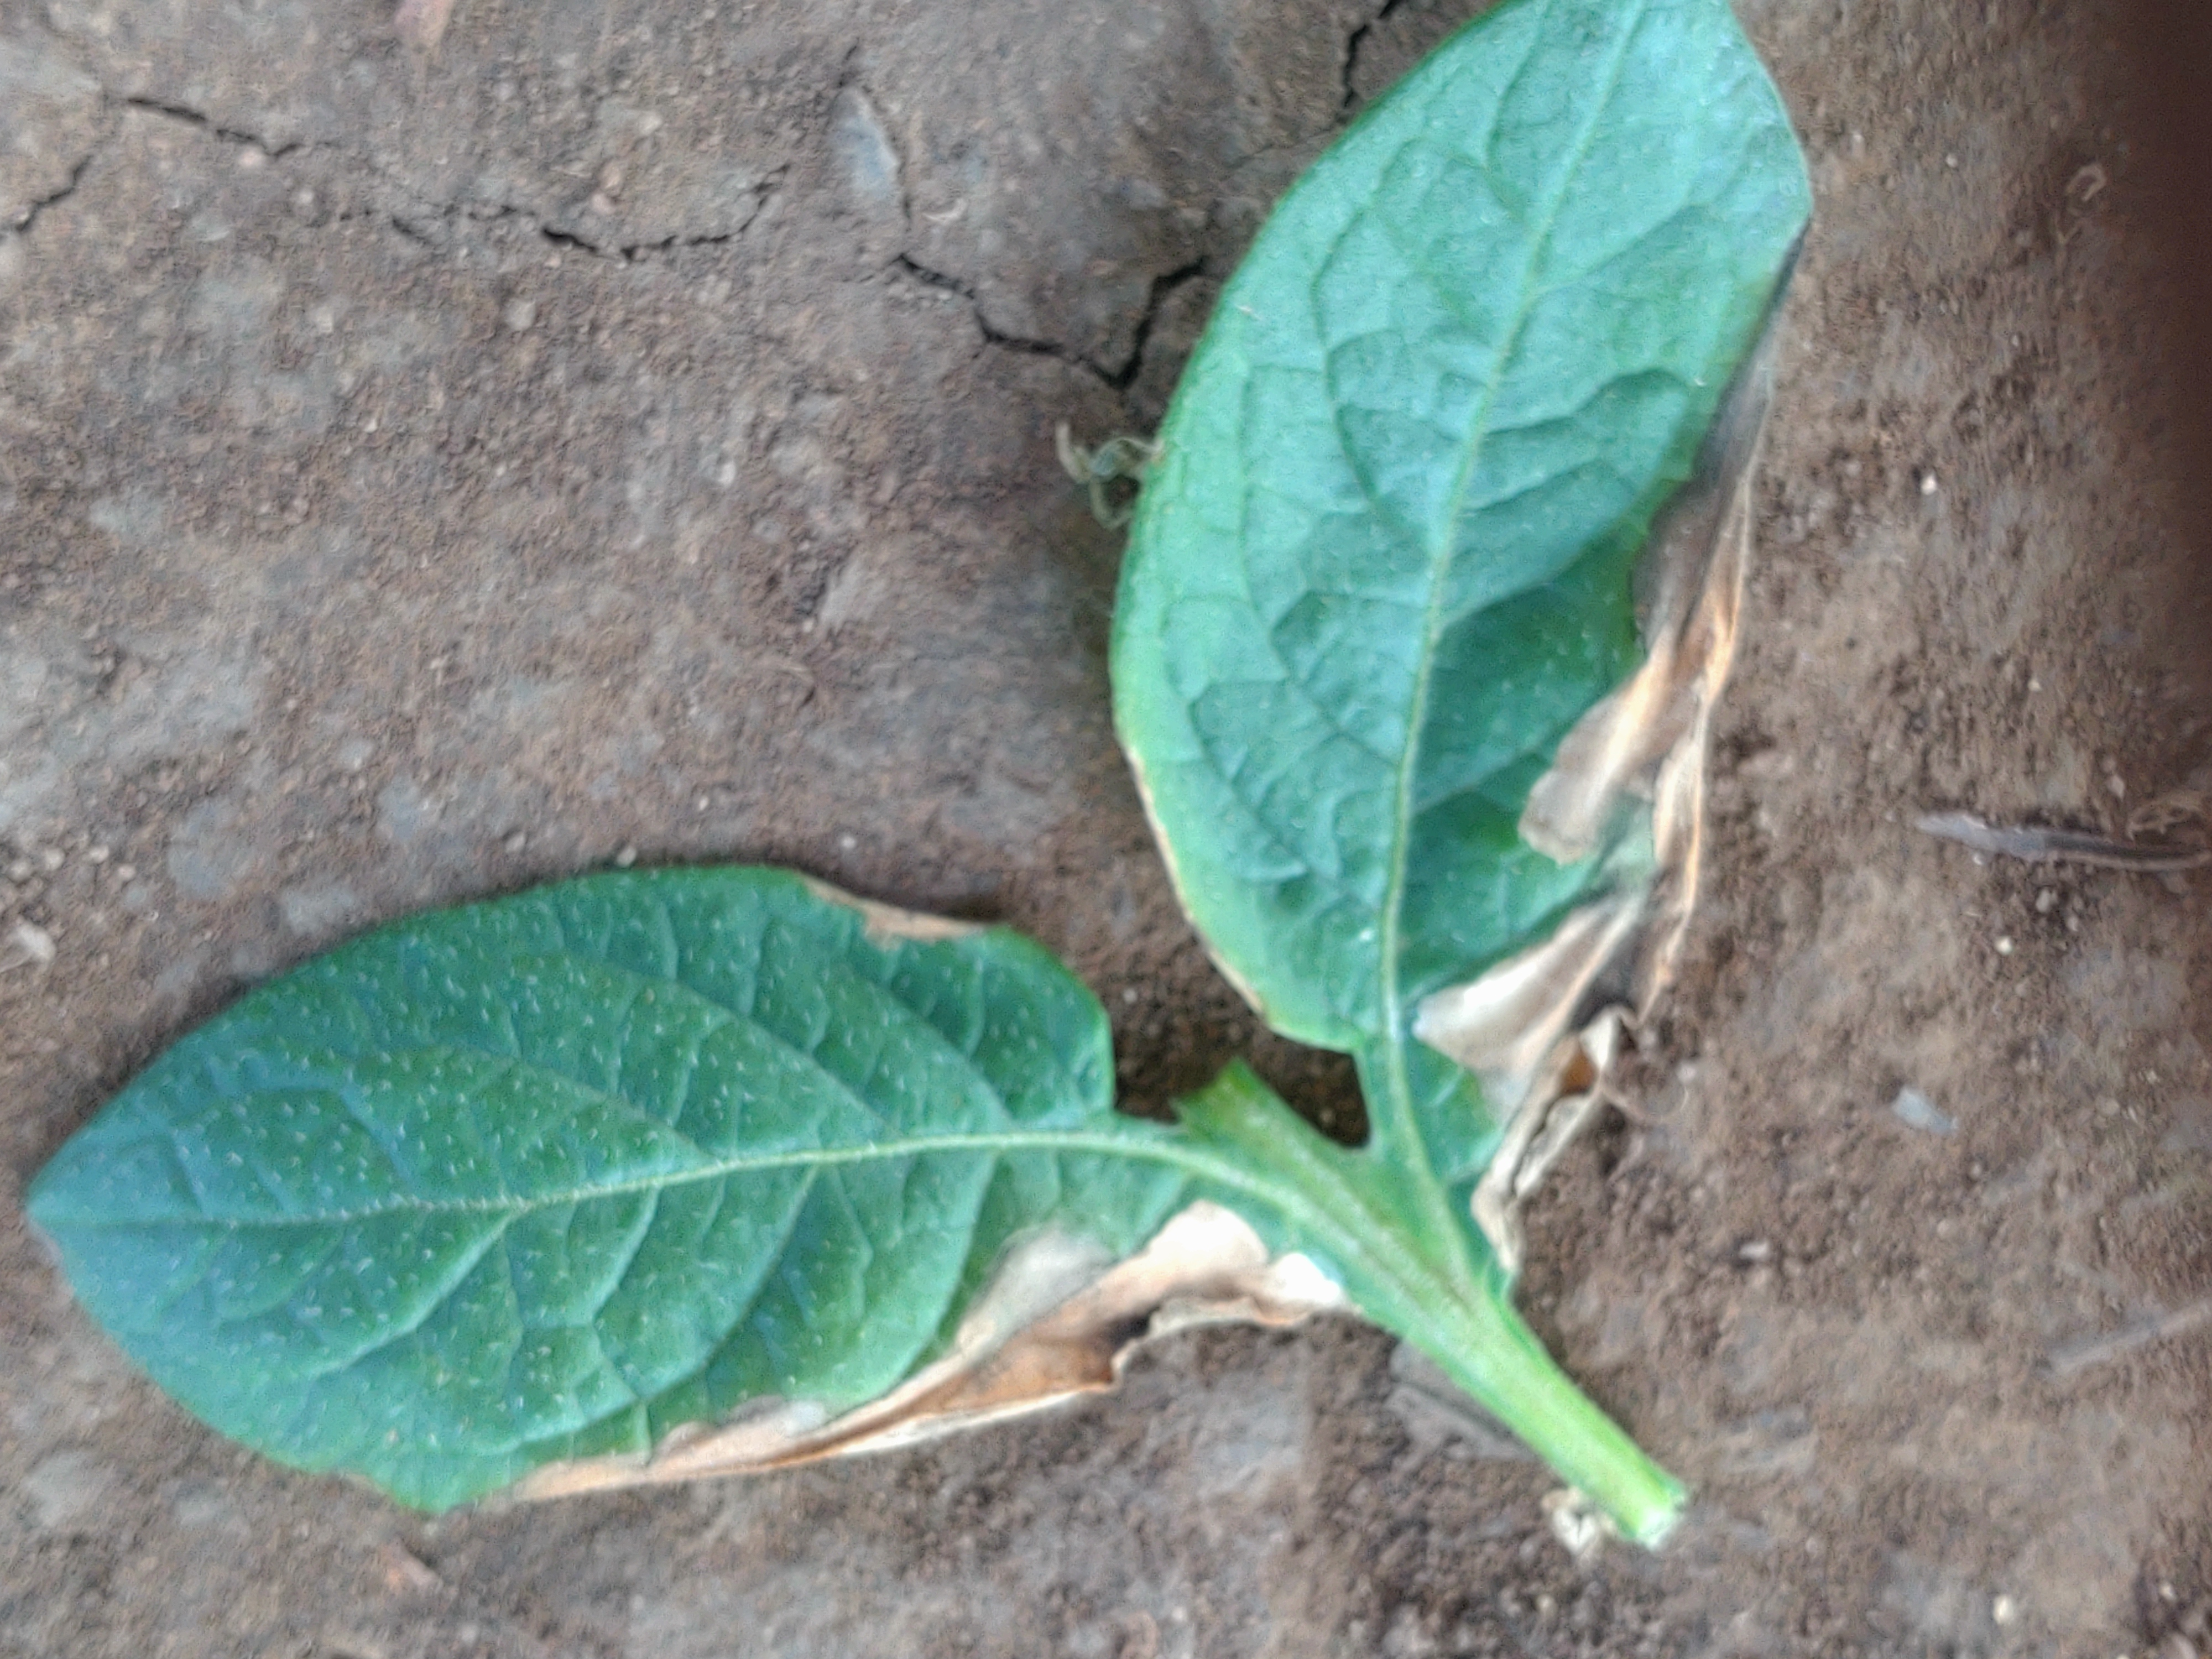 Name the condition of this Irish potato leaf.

early blight
